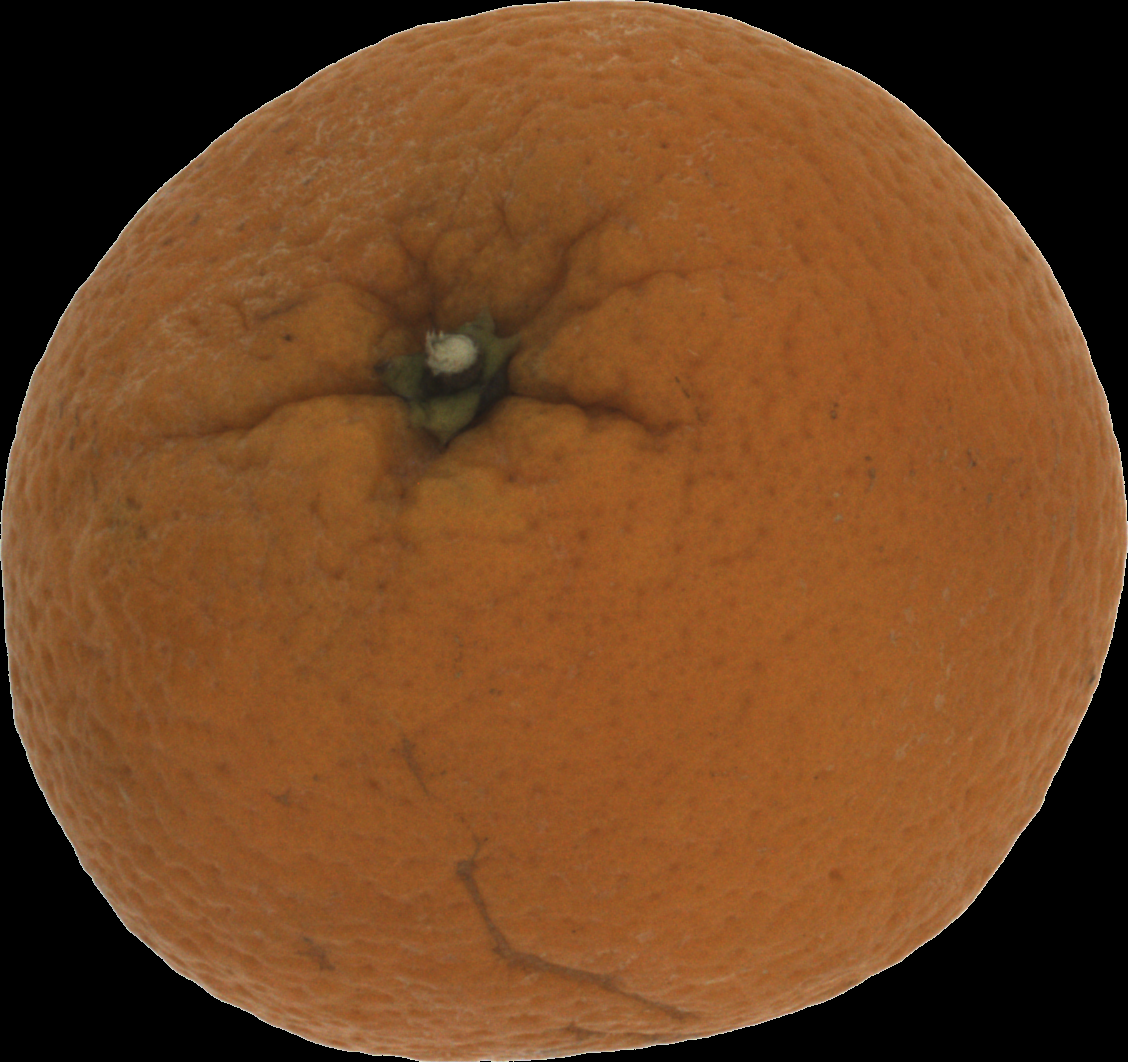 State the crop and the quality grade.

orange, bad
